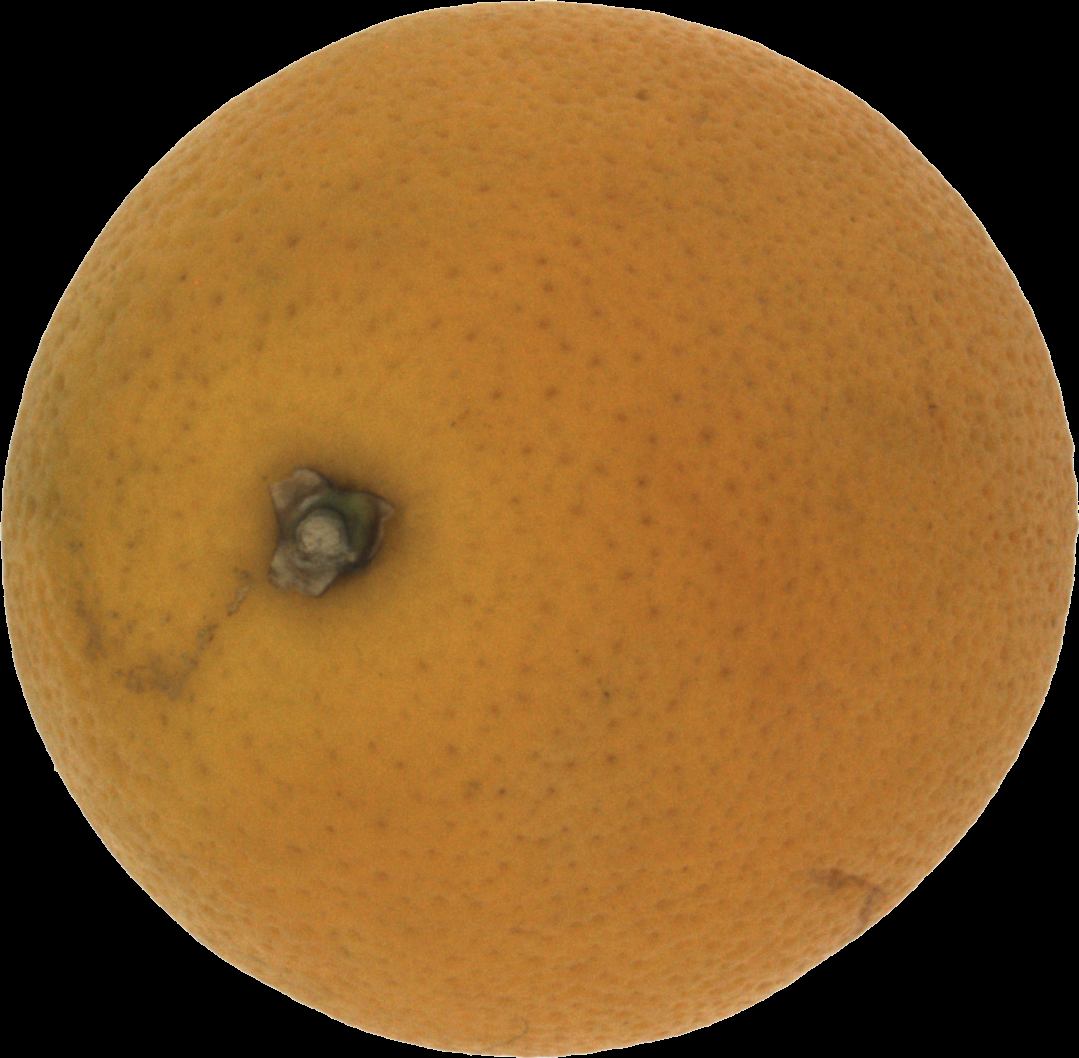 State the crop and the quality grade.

orange, bad
